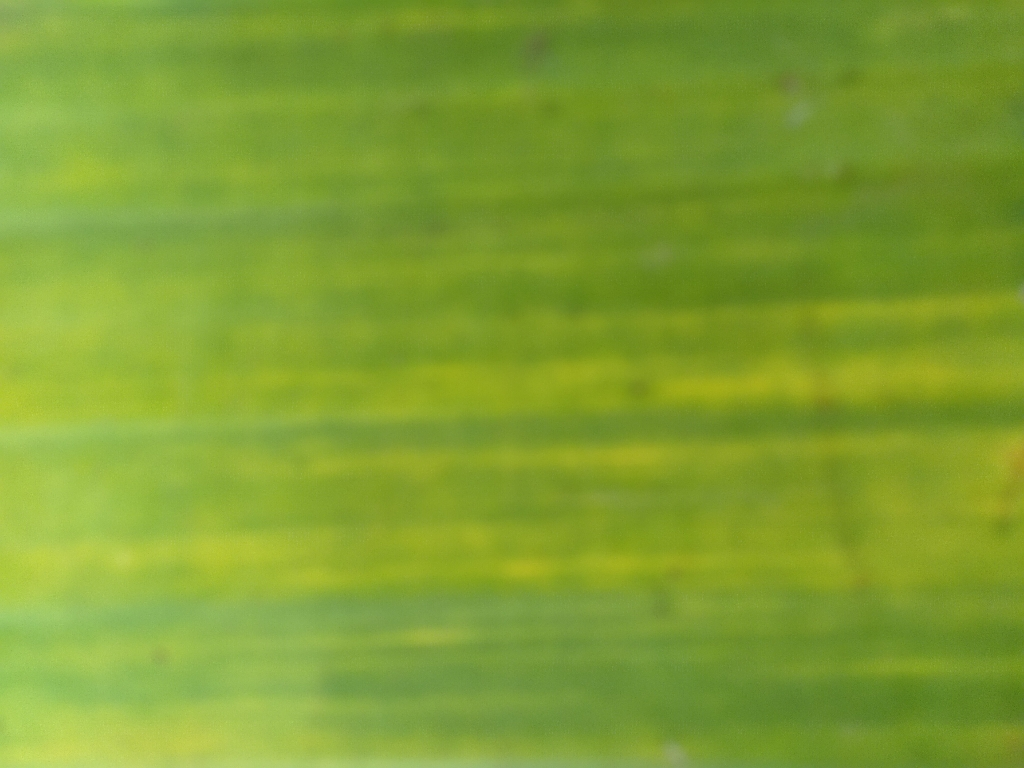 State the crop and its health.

banana, fusarium wilt race 1
